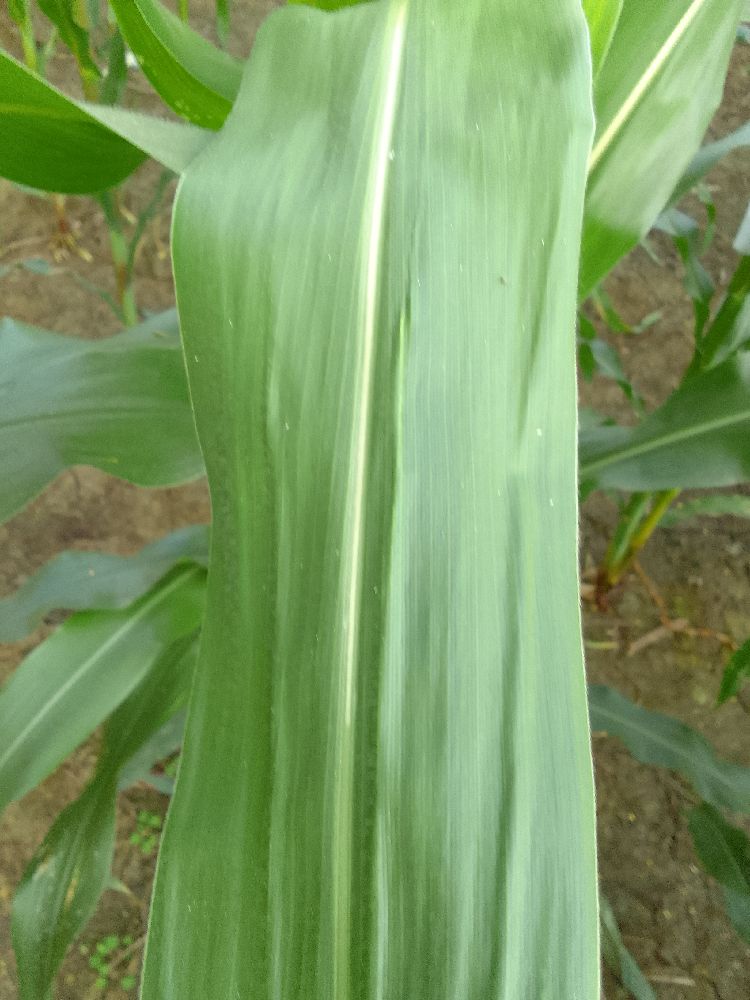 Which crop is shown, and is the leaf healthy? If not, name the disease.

maize, healthy
